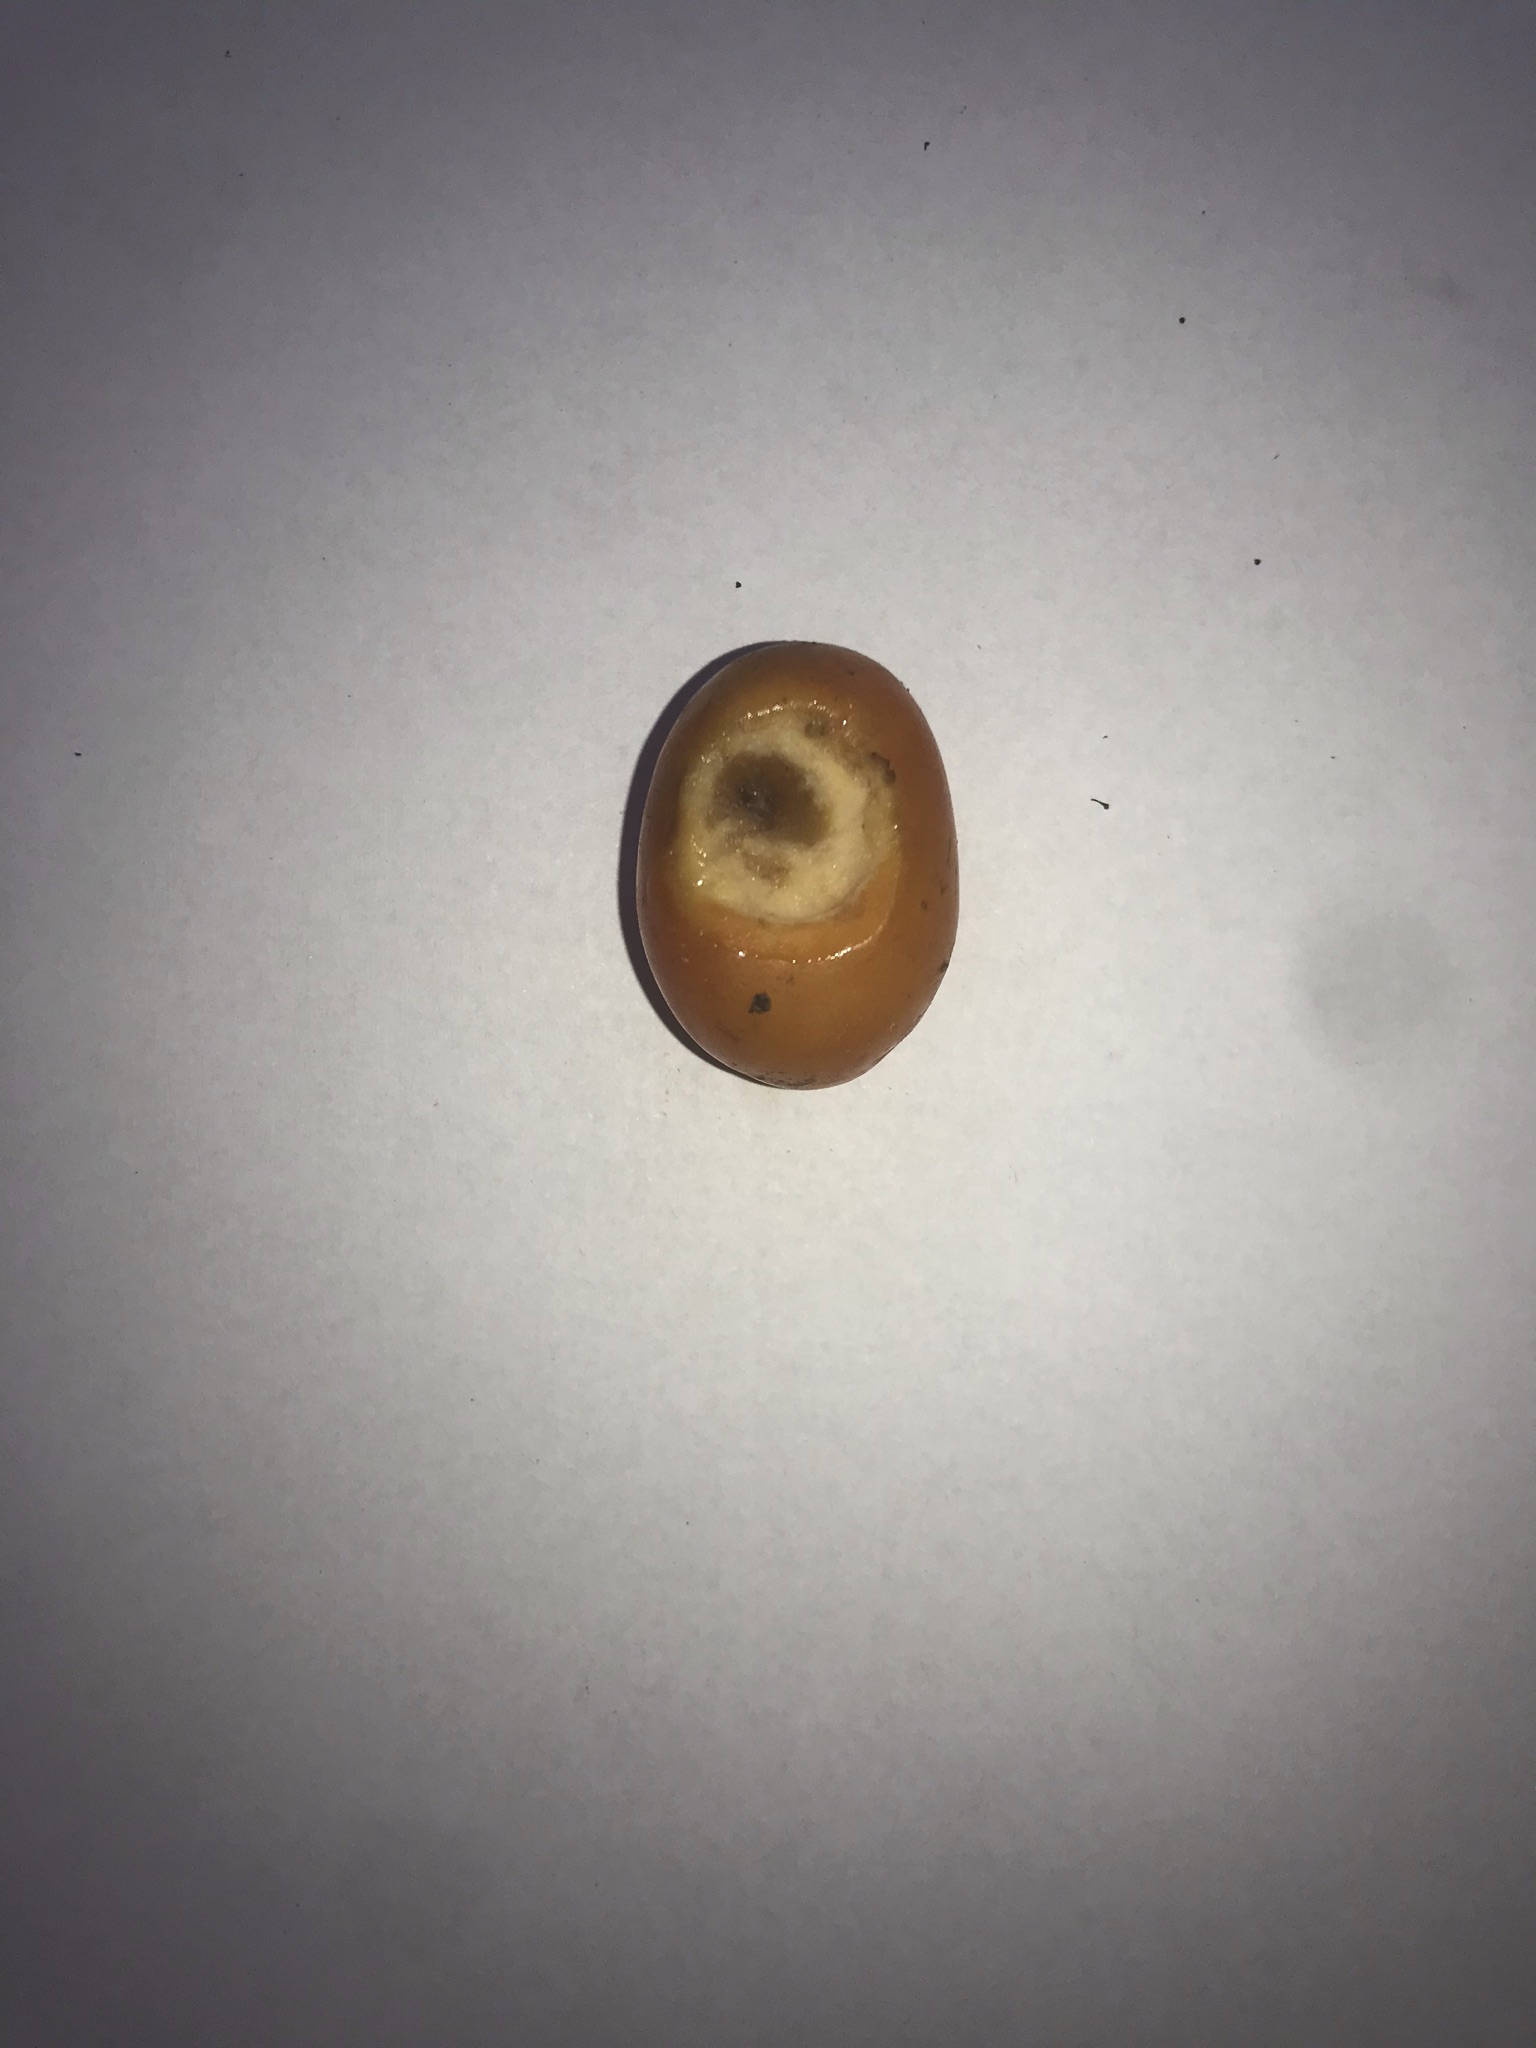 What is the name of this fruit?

siriguela
